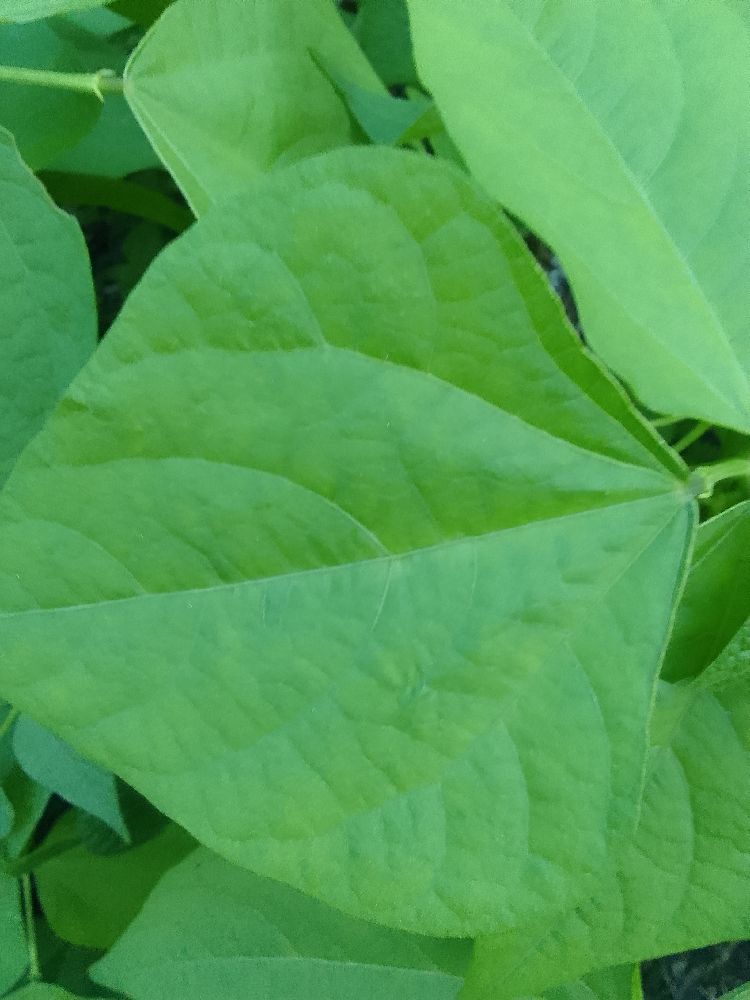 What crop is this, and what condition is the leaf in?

common bean, healthy
